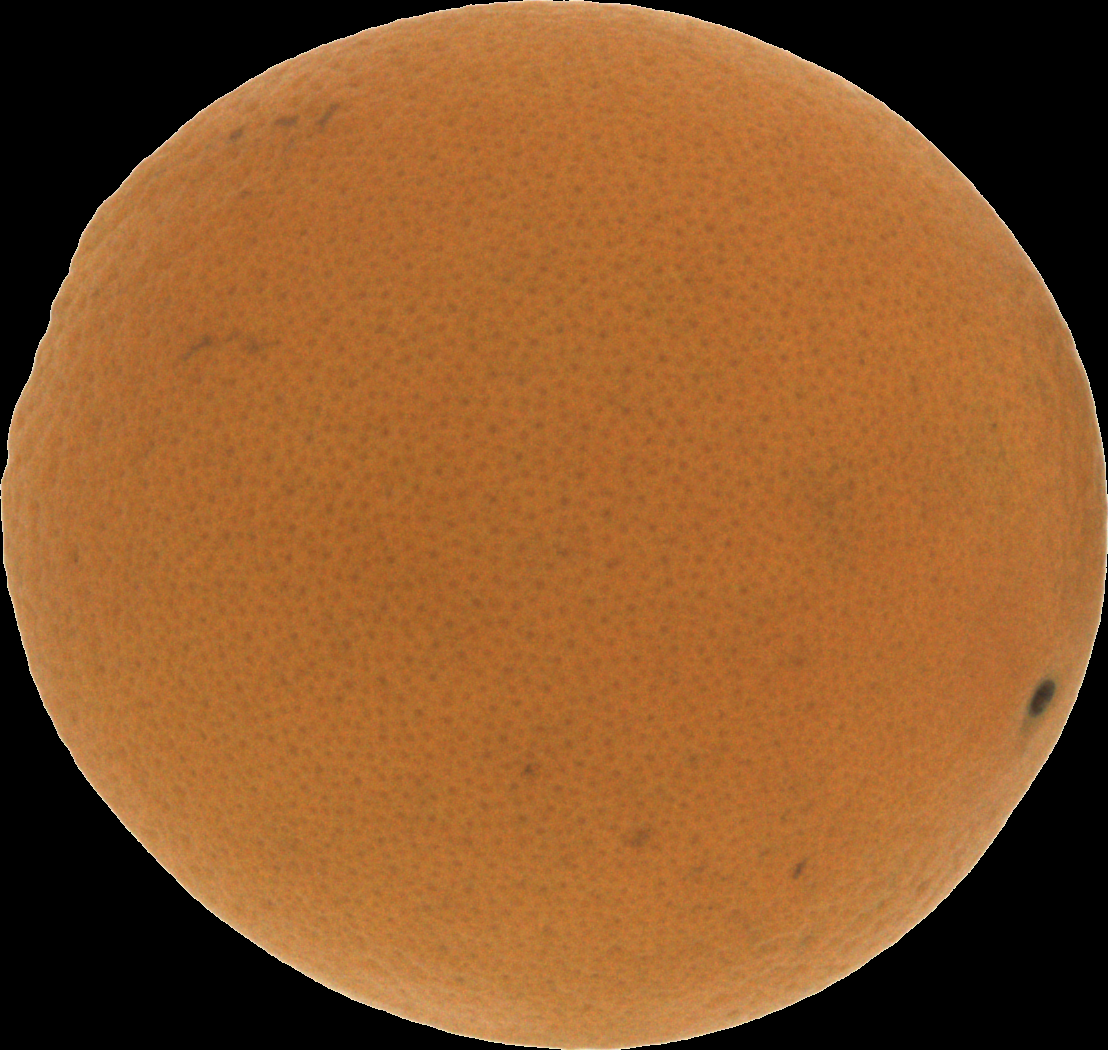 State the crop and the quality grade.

orange, good
